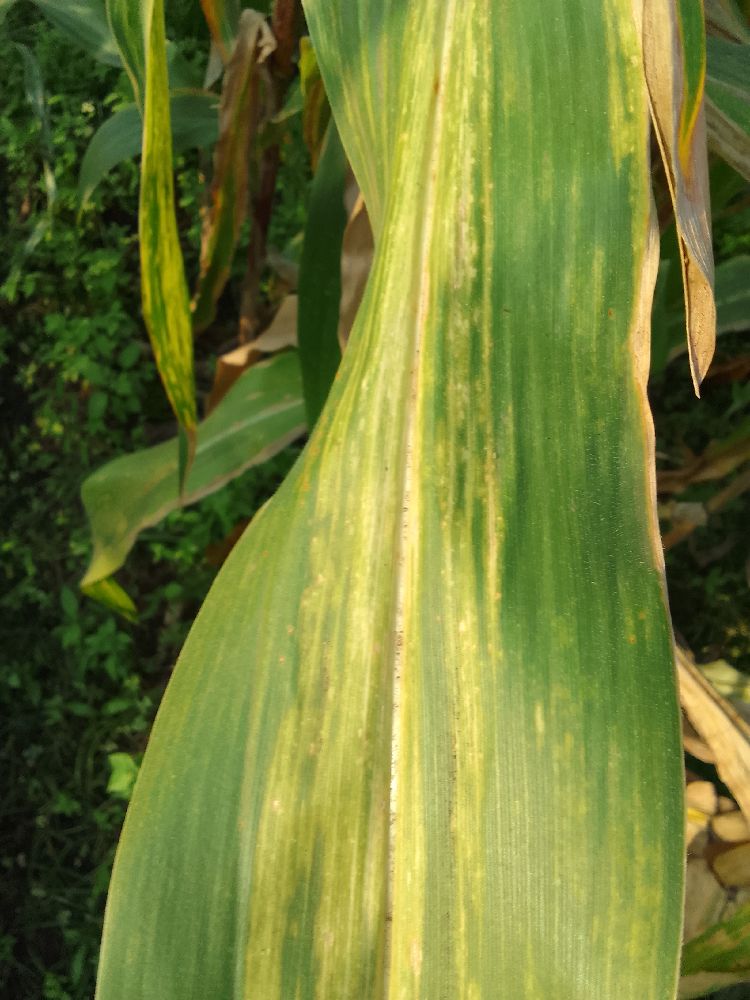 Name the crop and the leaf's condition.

maize, maize lethal necrosis
